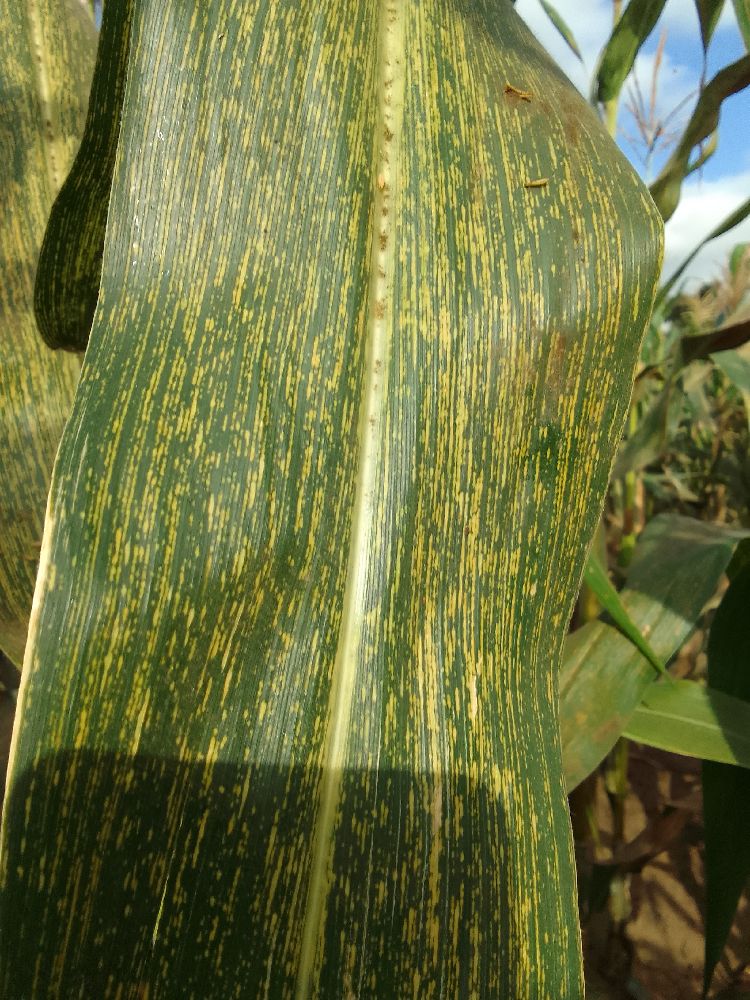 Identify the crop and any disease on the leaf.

maize, maize streak virus
